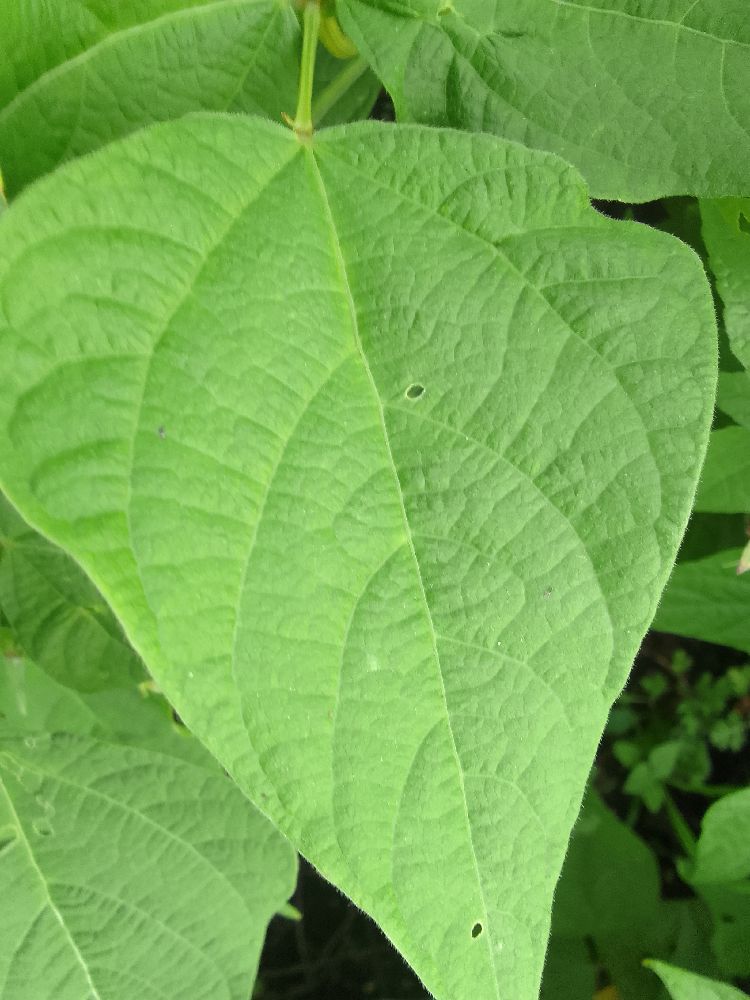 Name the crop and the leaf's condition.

common bean, healthy
